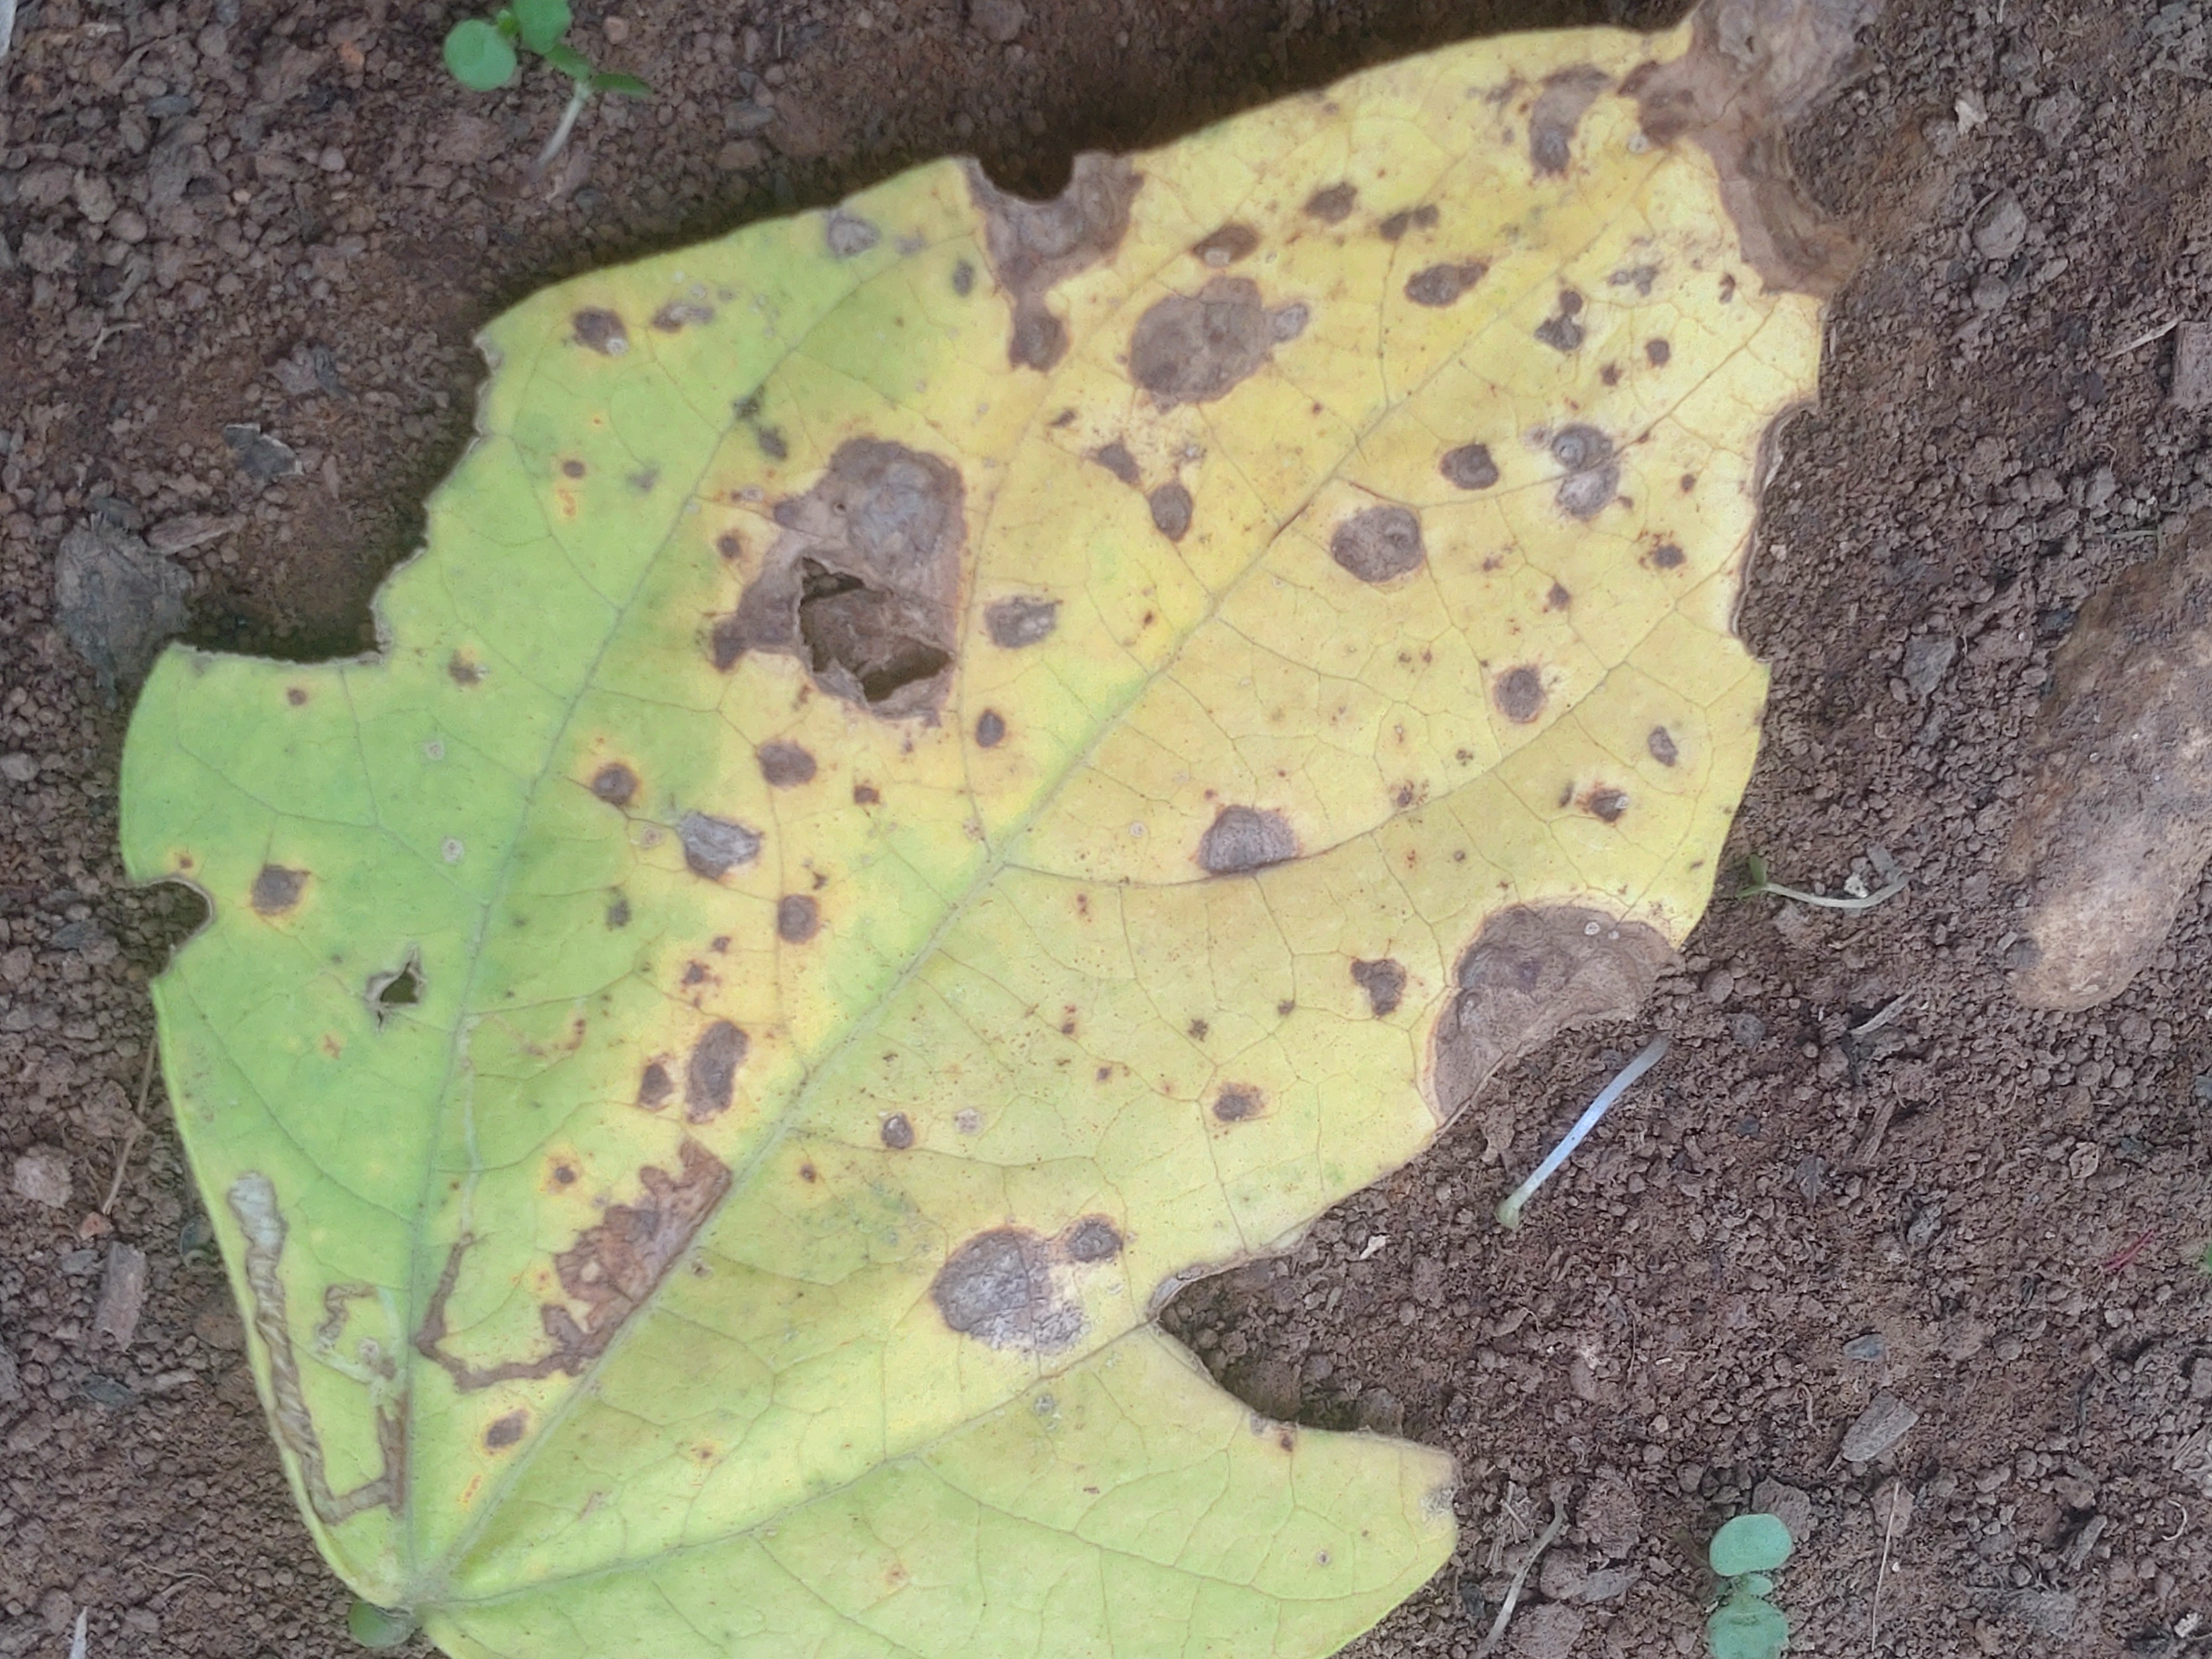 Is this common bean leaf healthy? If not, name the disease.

anthracnose
